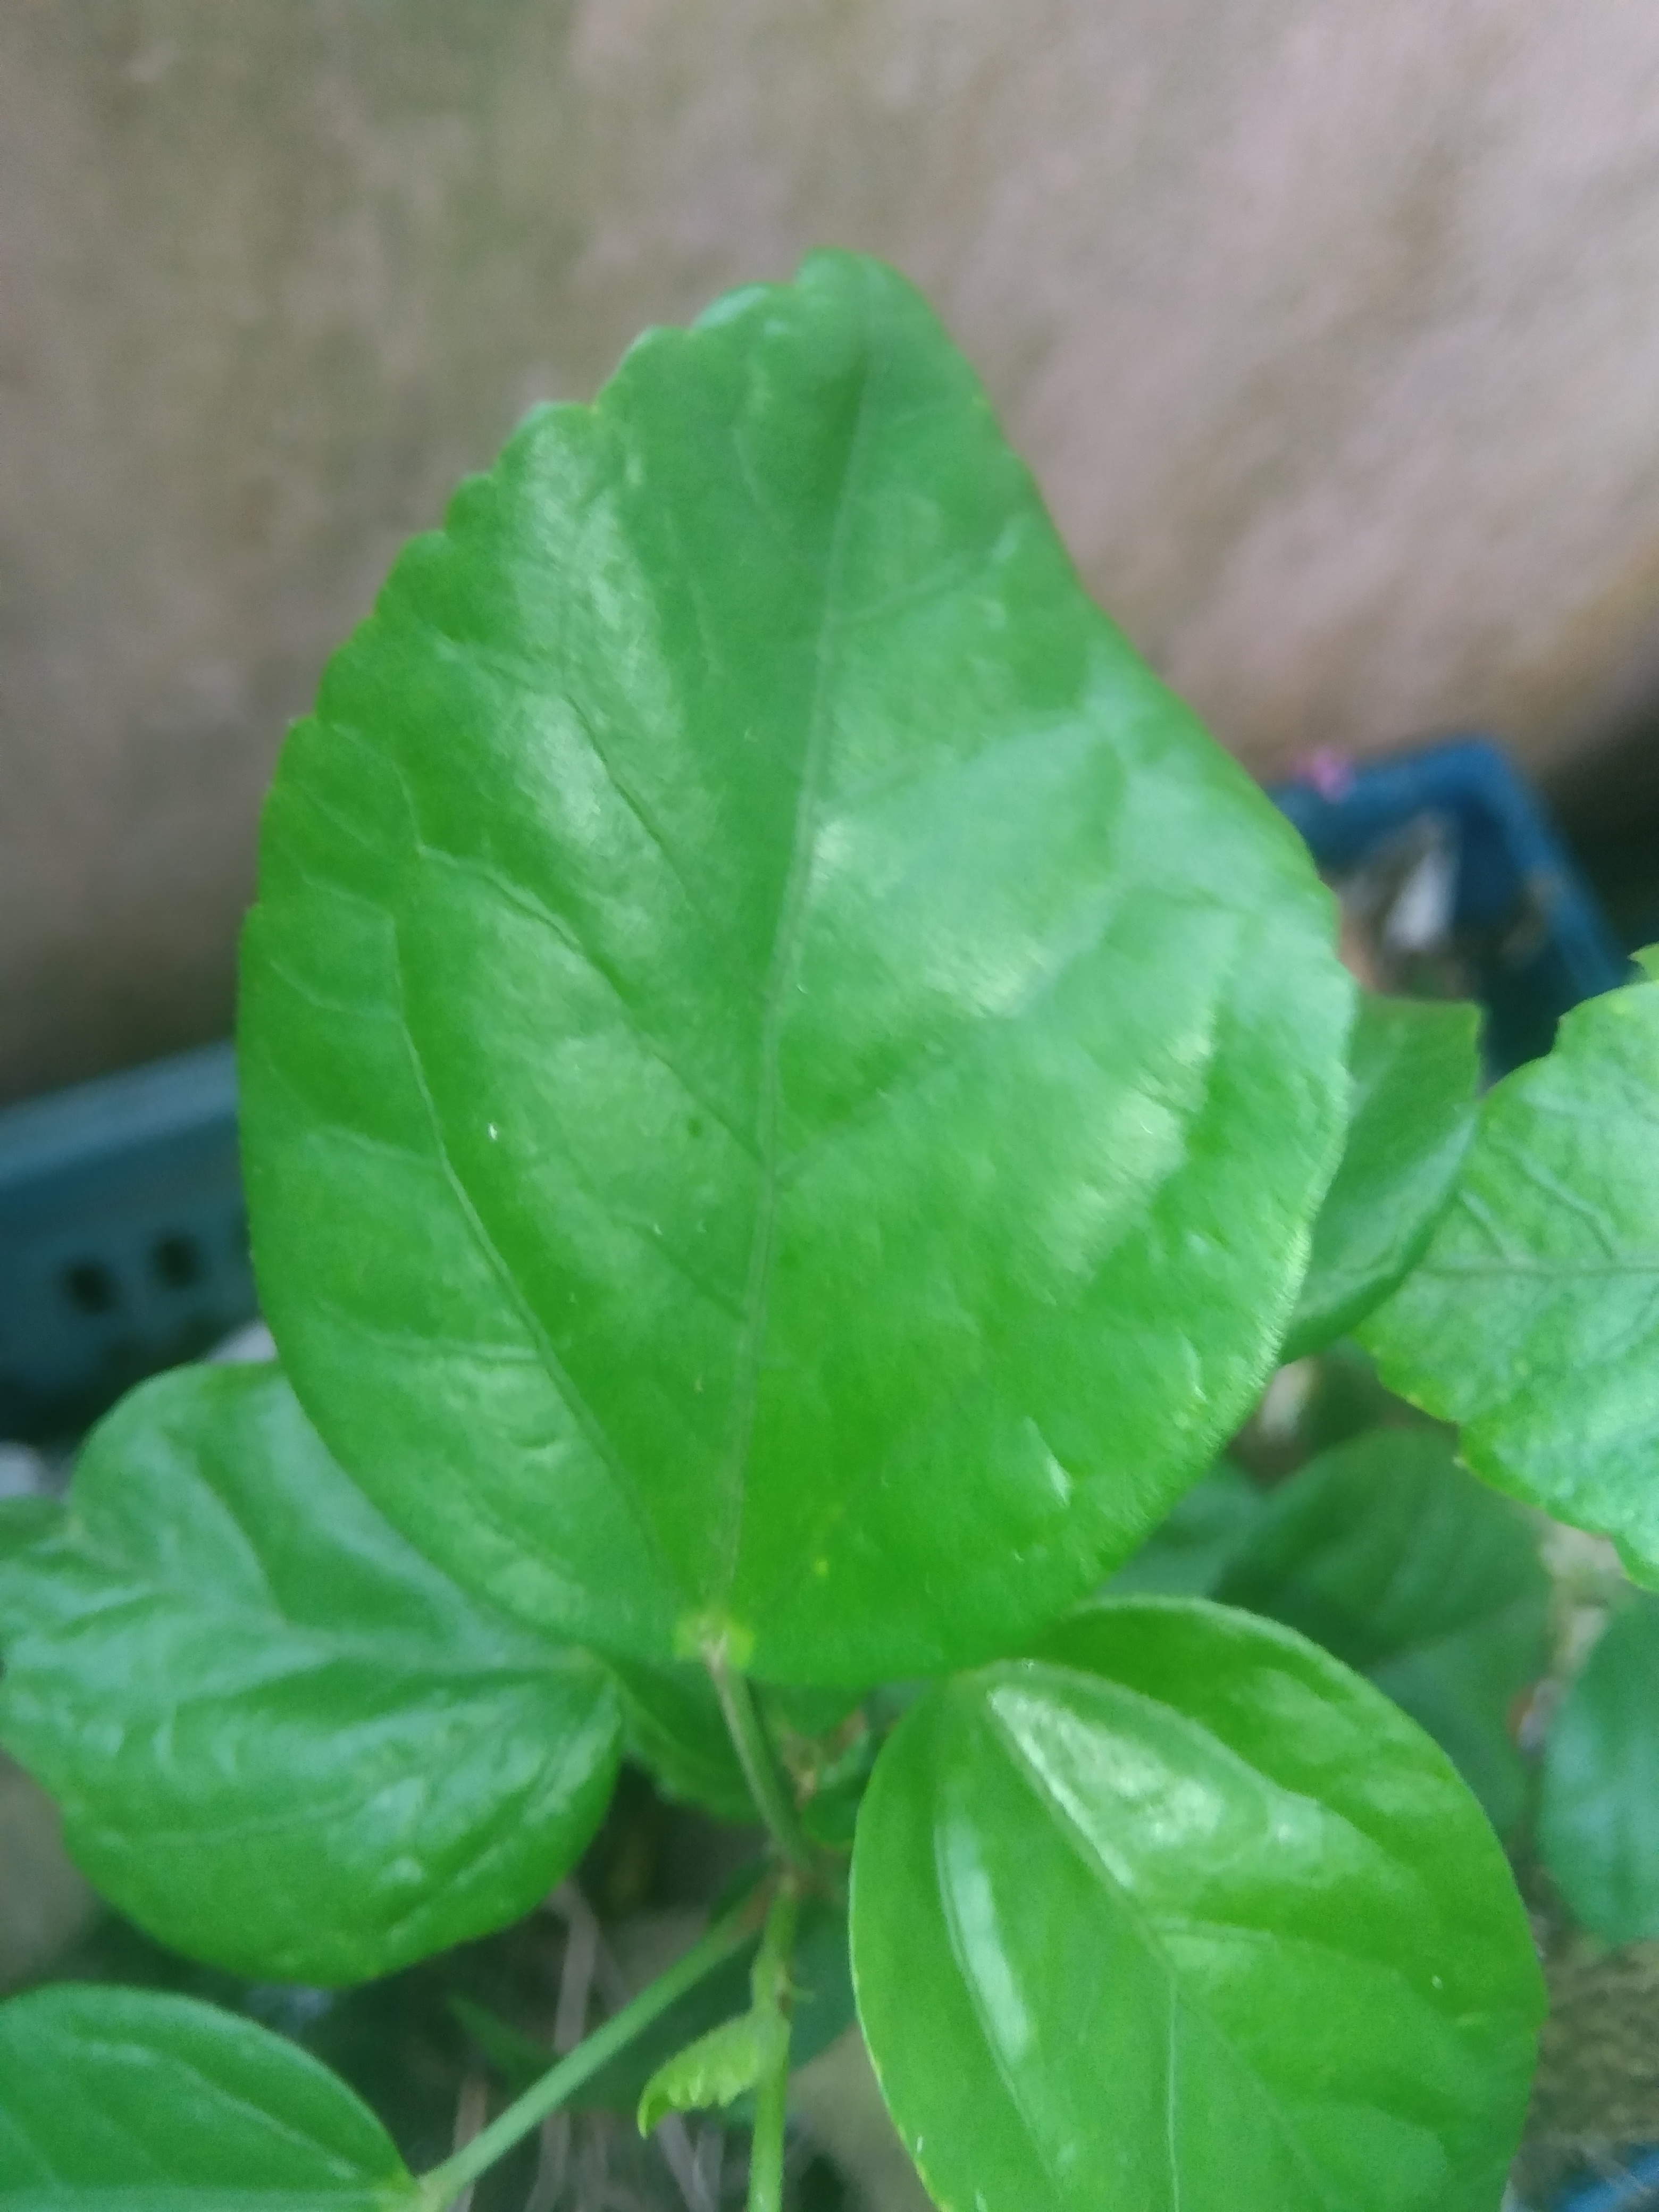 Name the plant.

hibiscus
